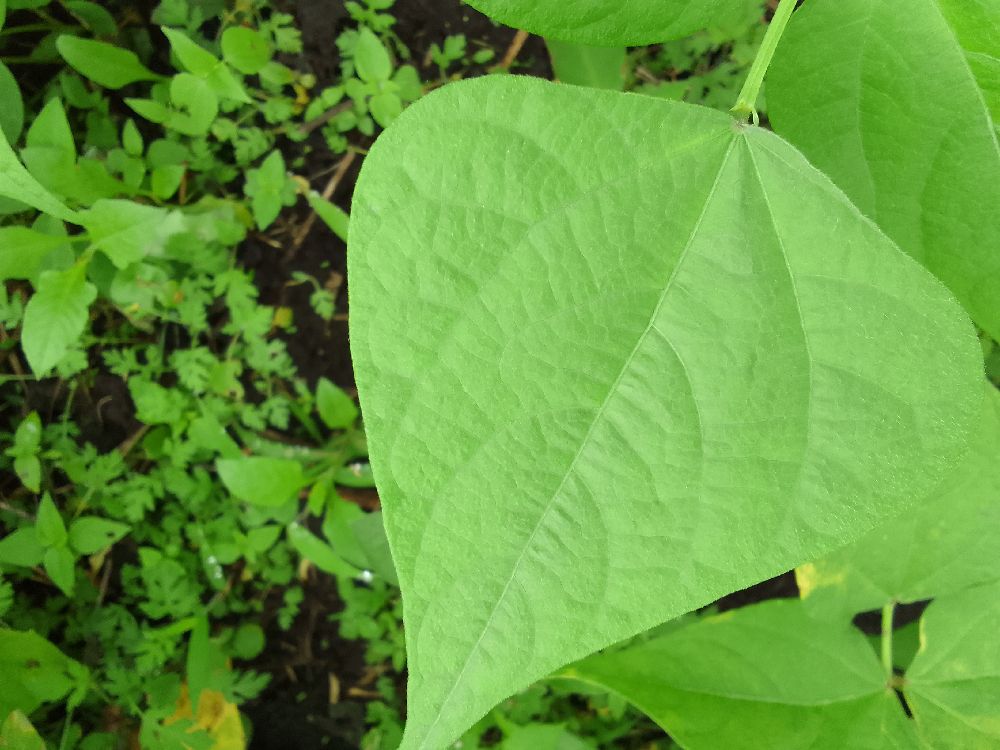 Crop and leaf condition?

common bean, healthy
